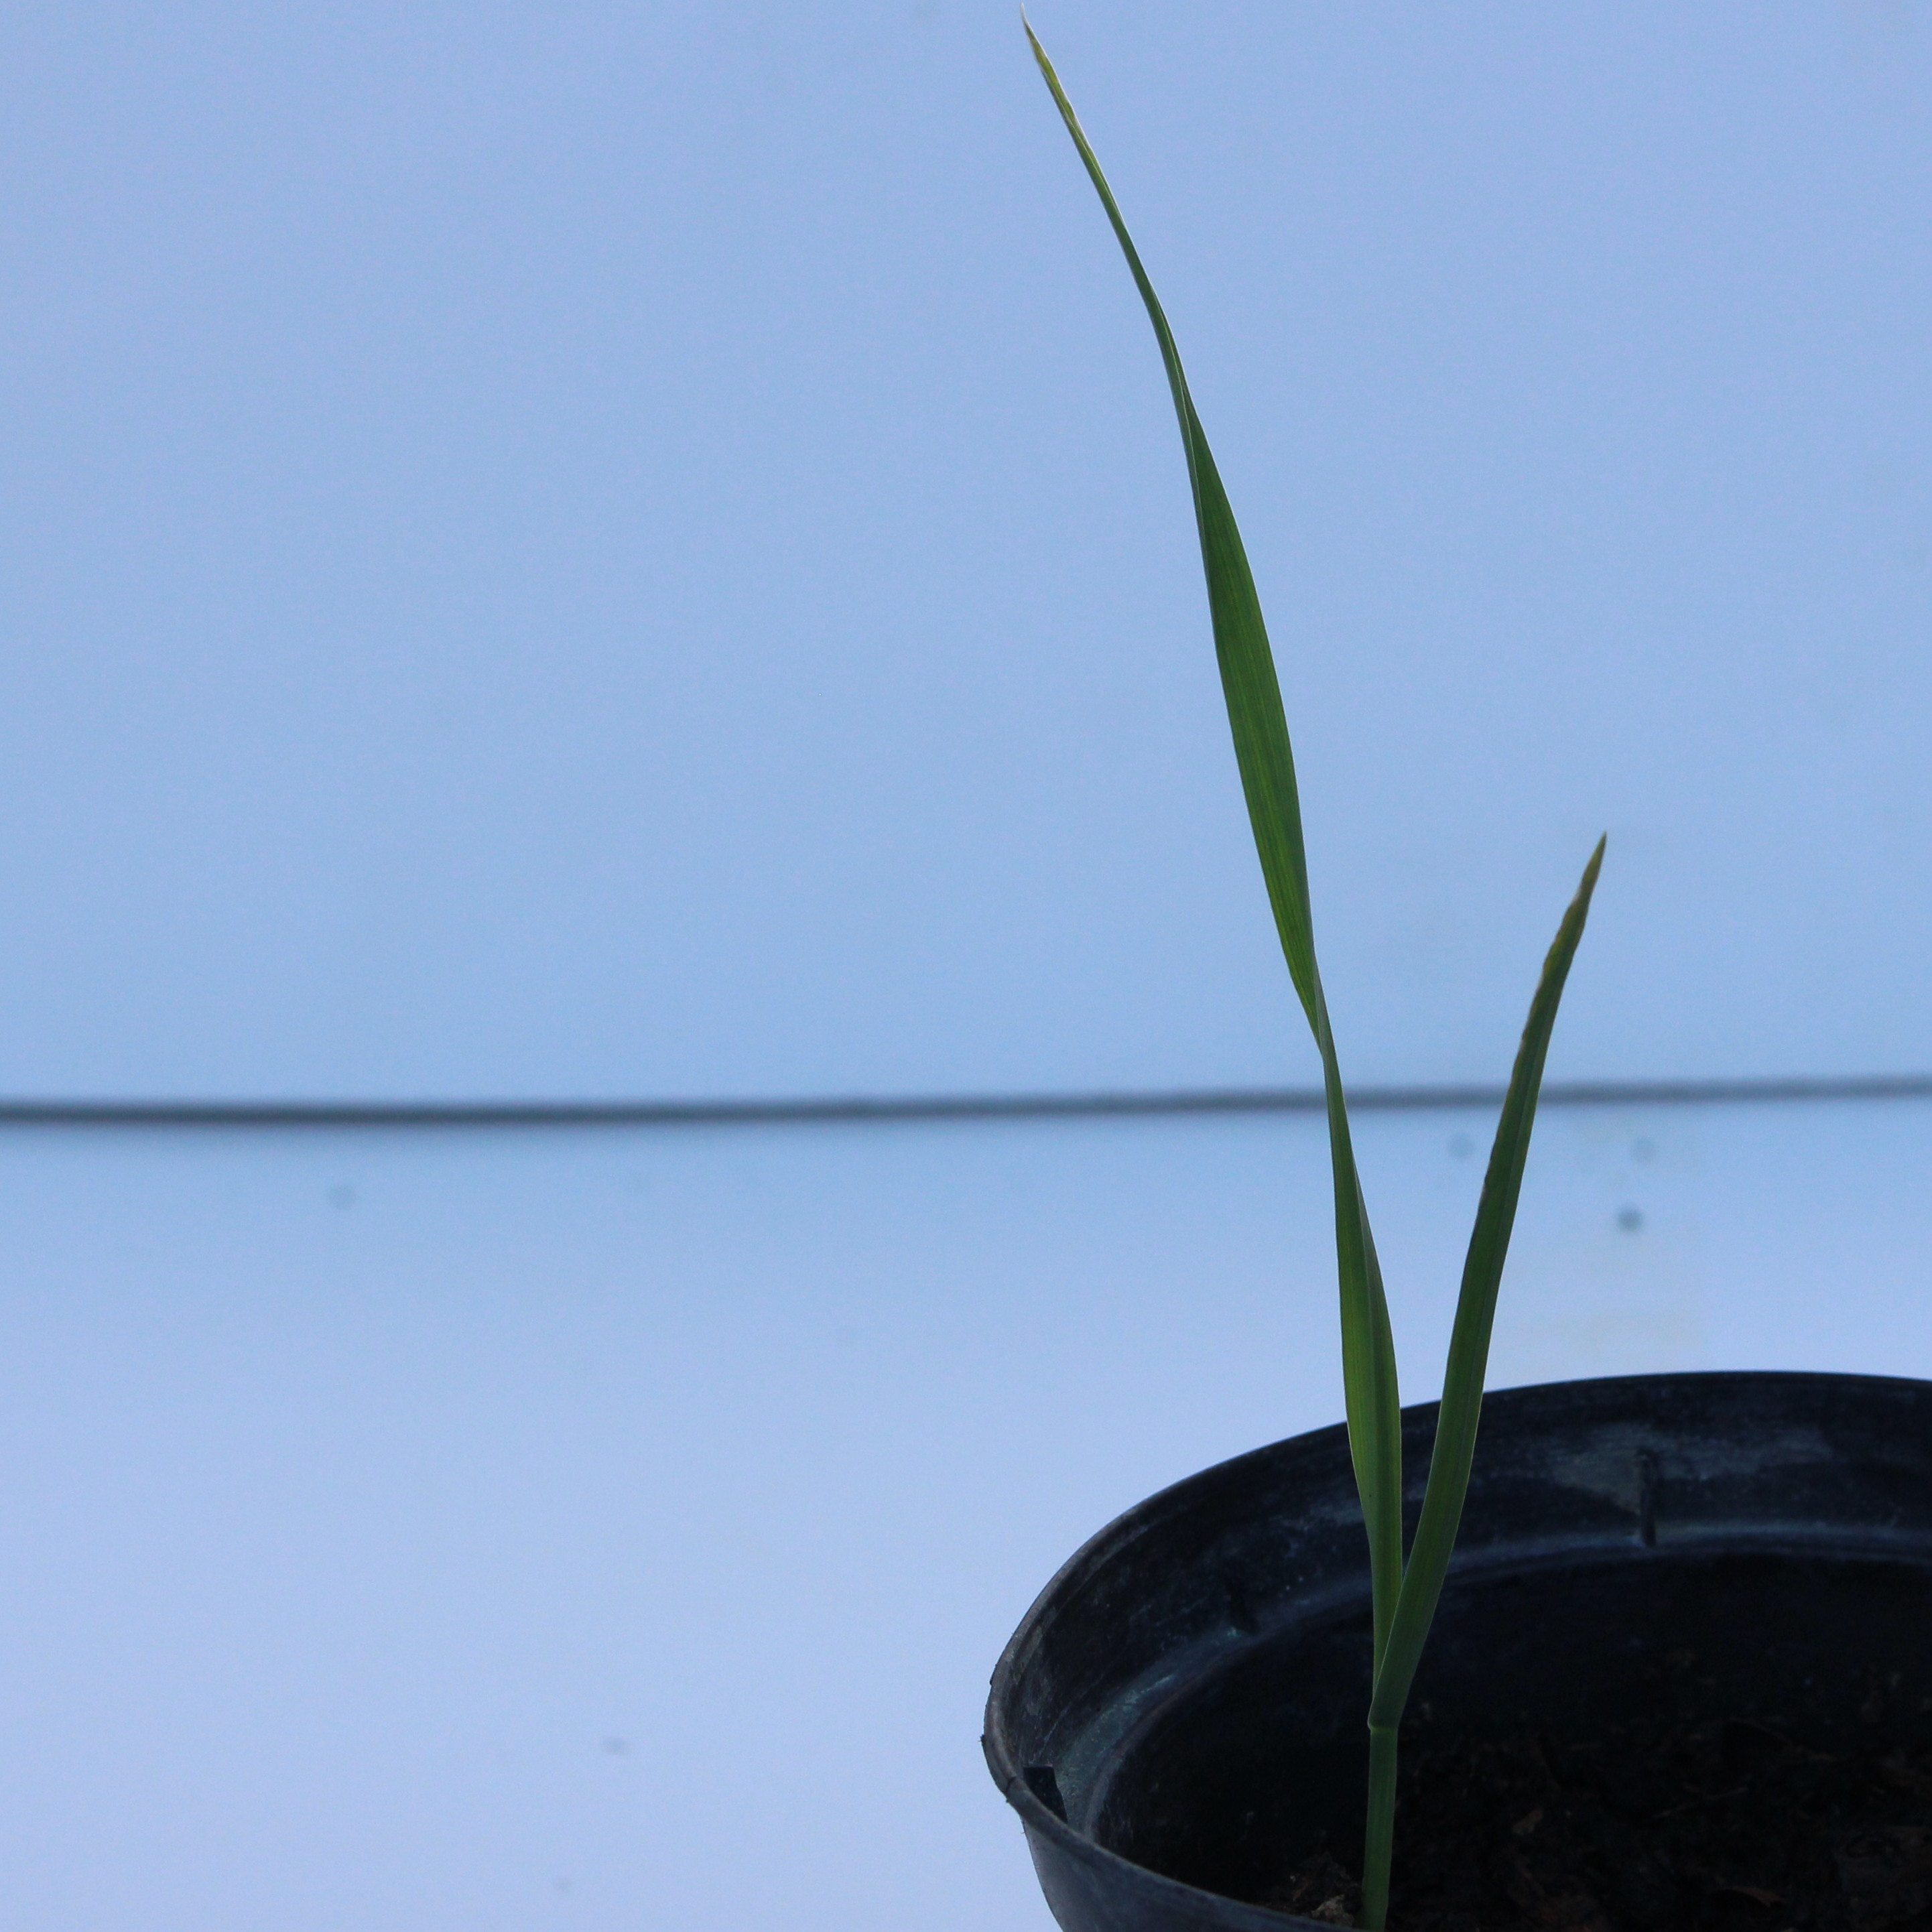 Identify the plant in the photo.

Avena sterilis
